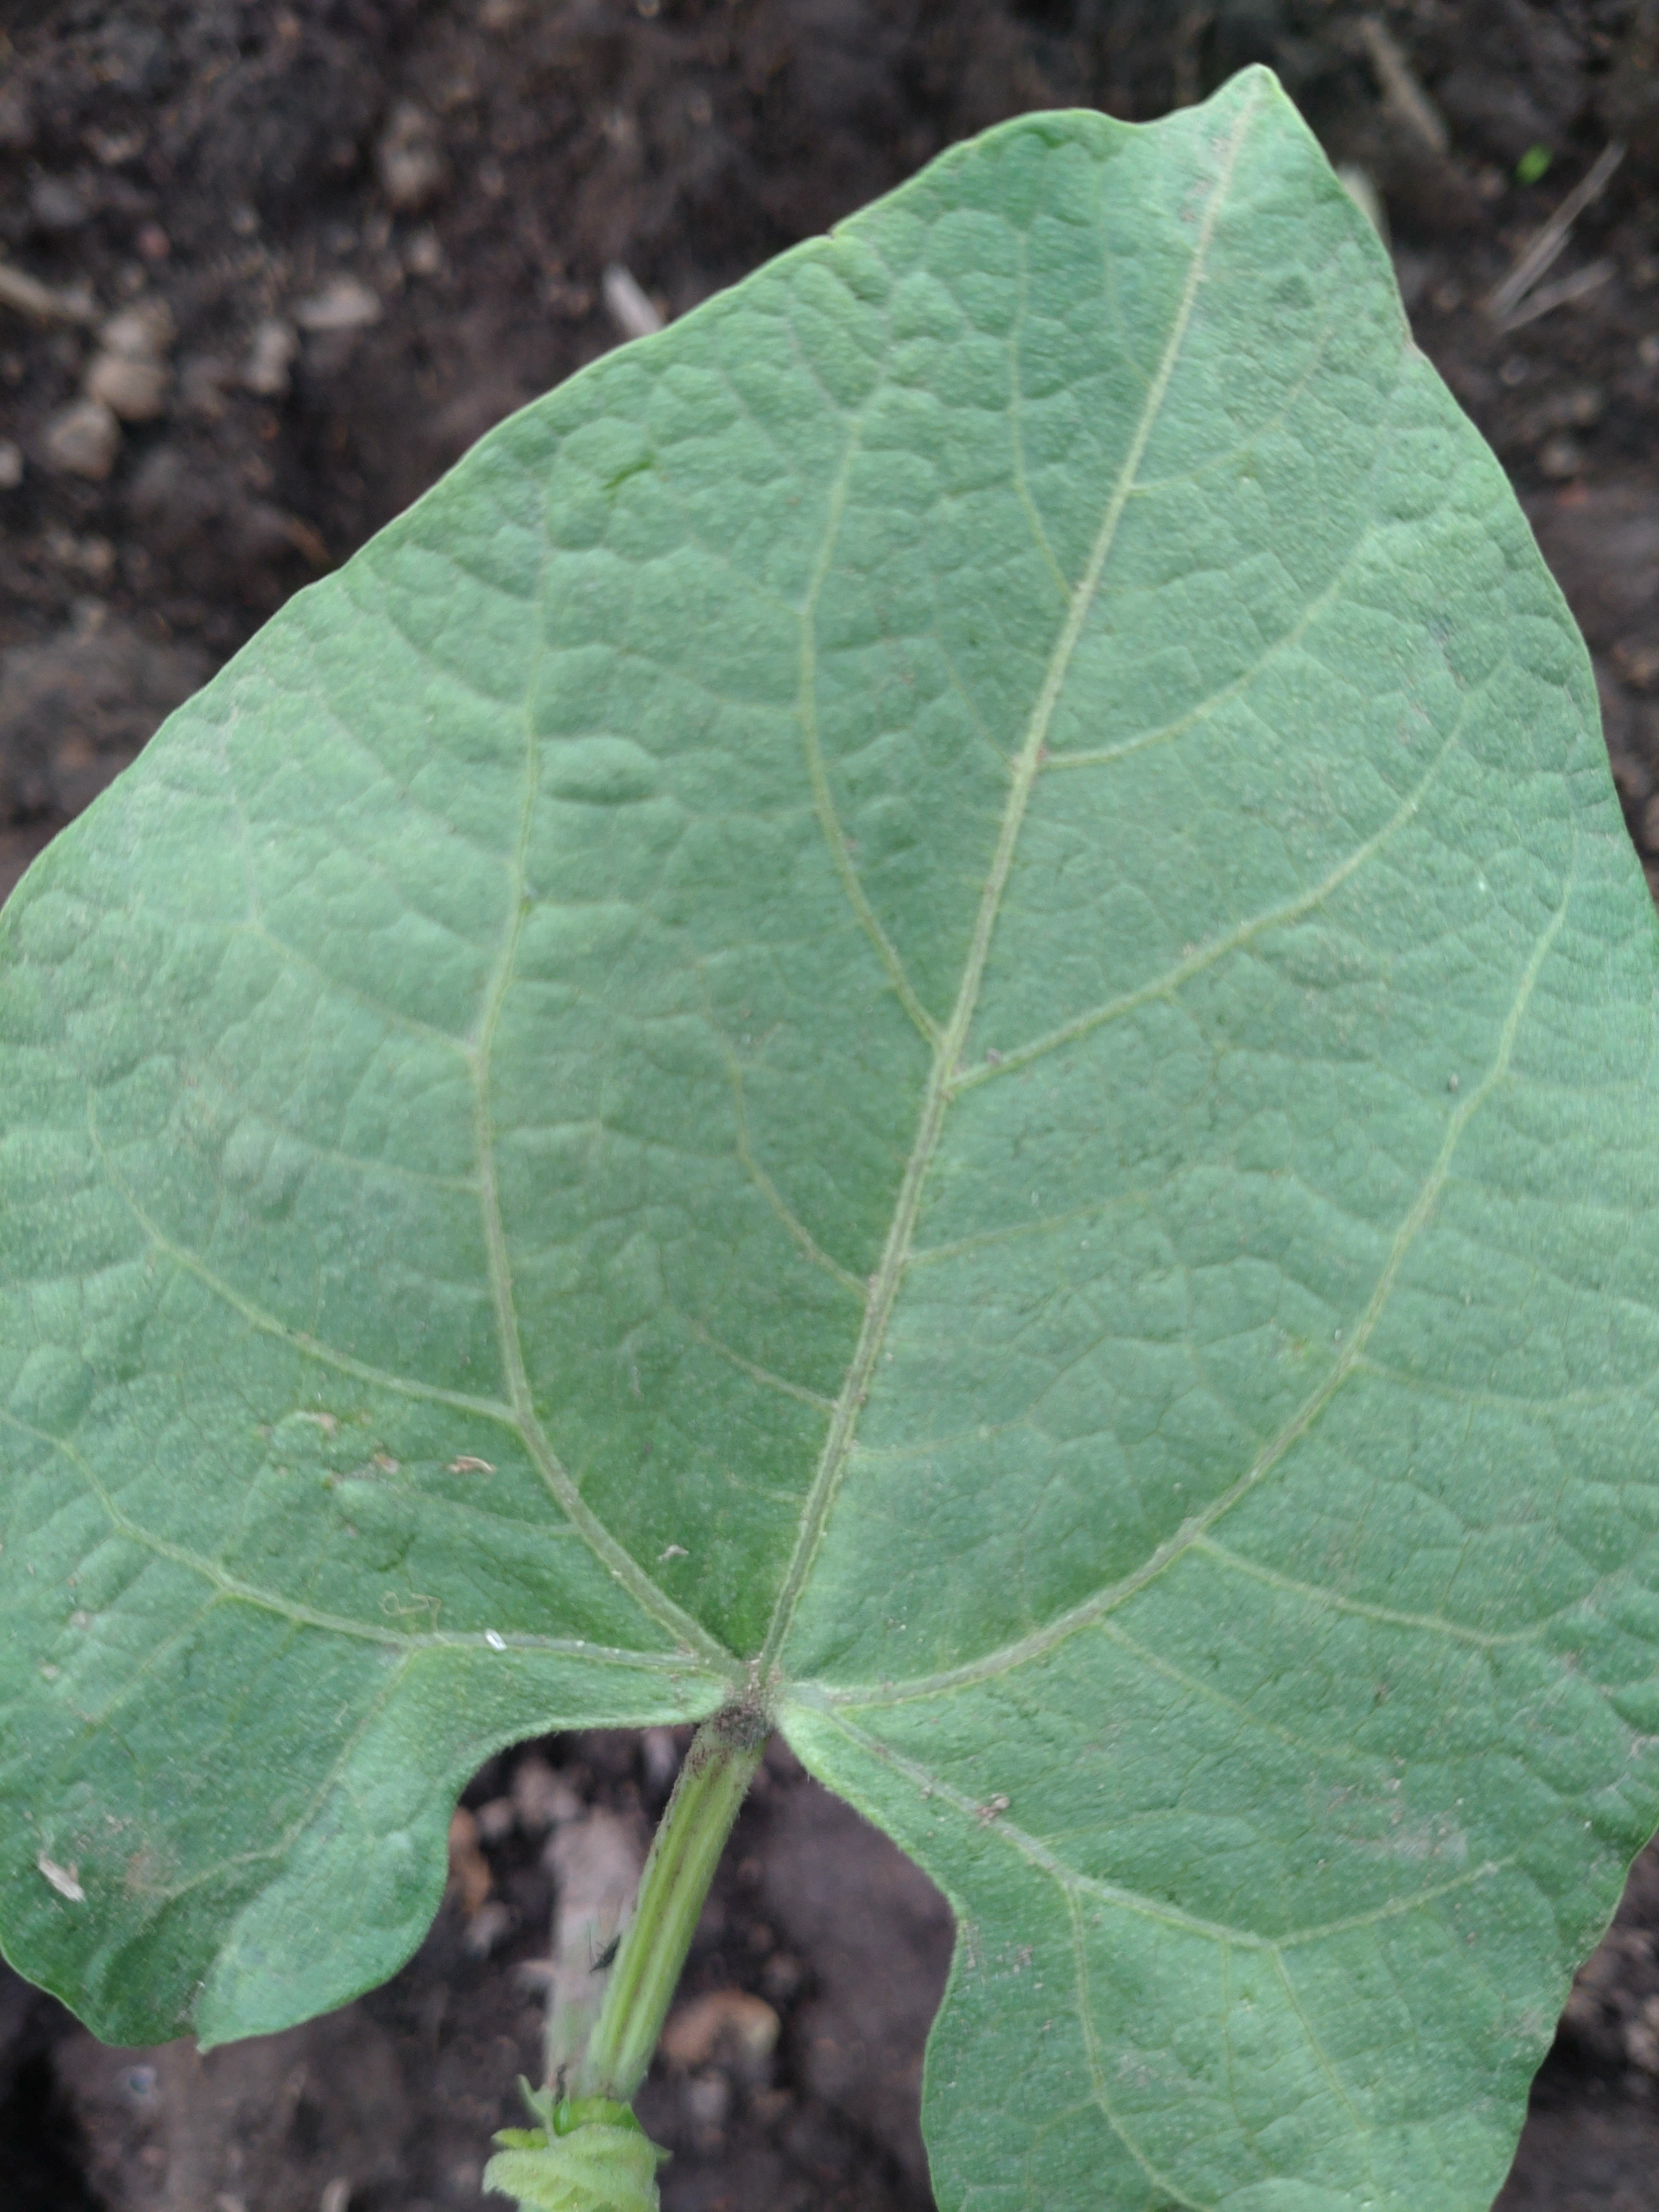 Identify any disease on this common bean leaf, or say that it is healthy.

healthy
